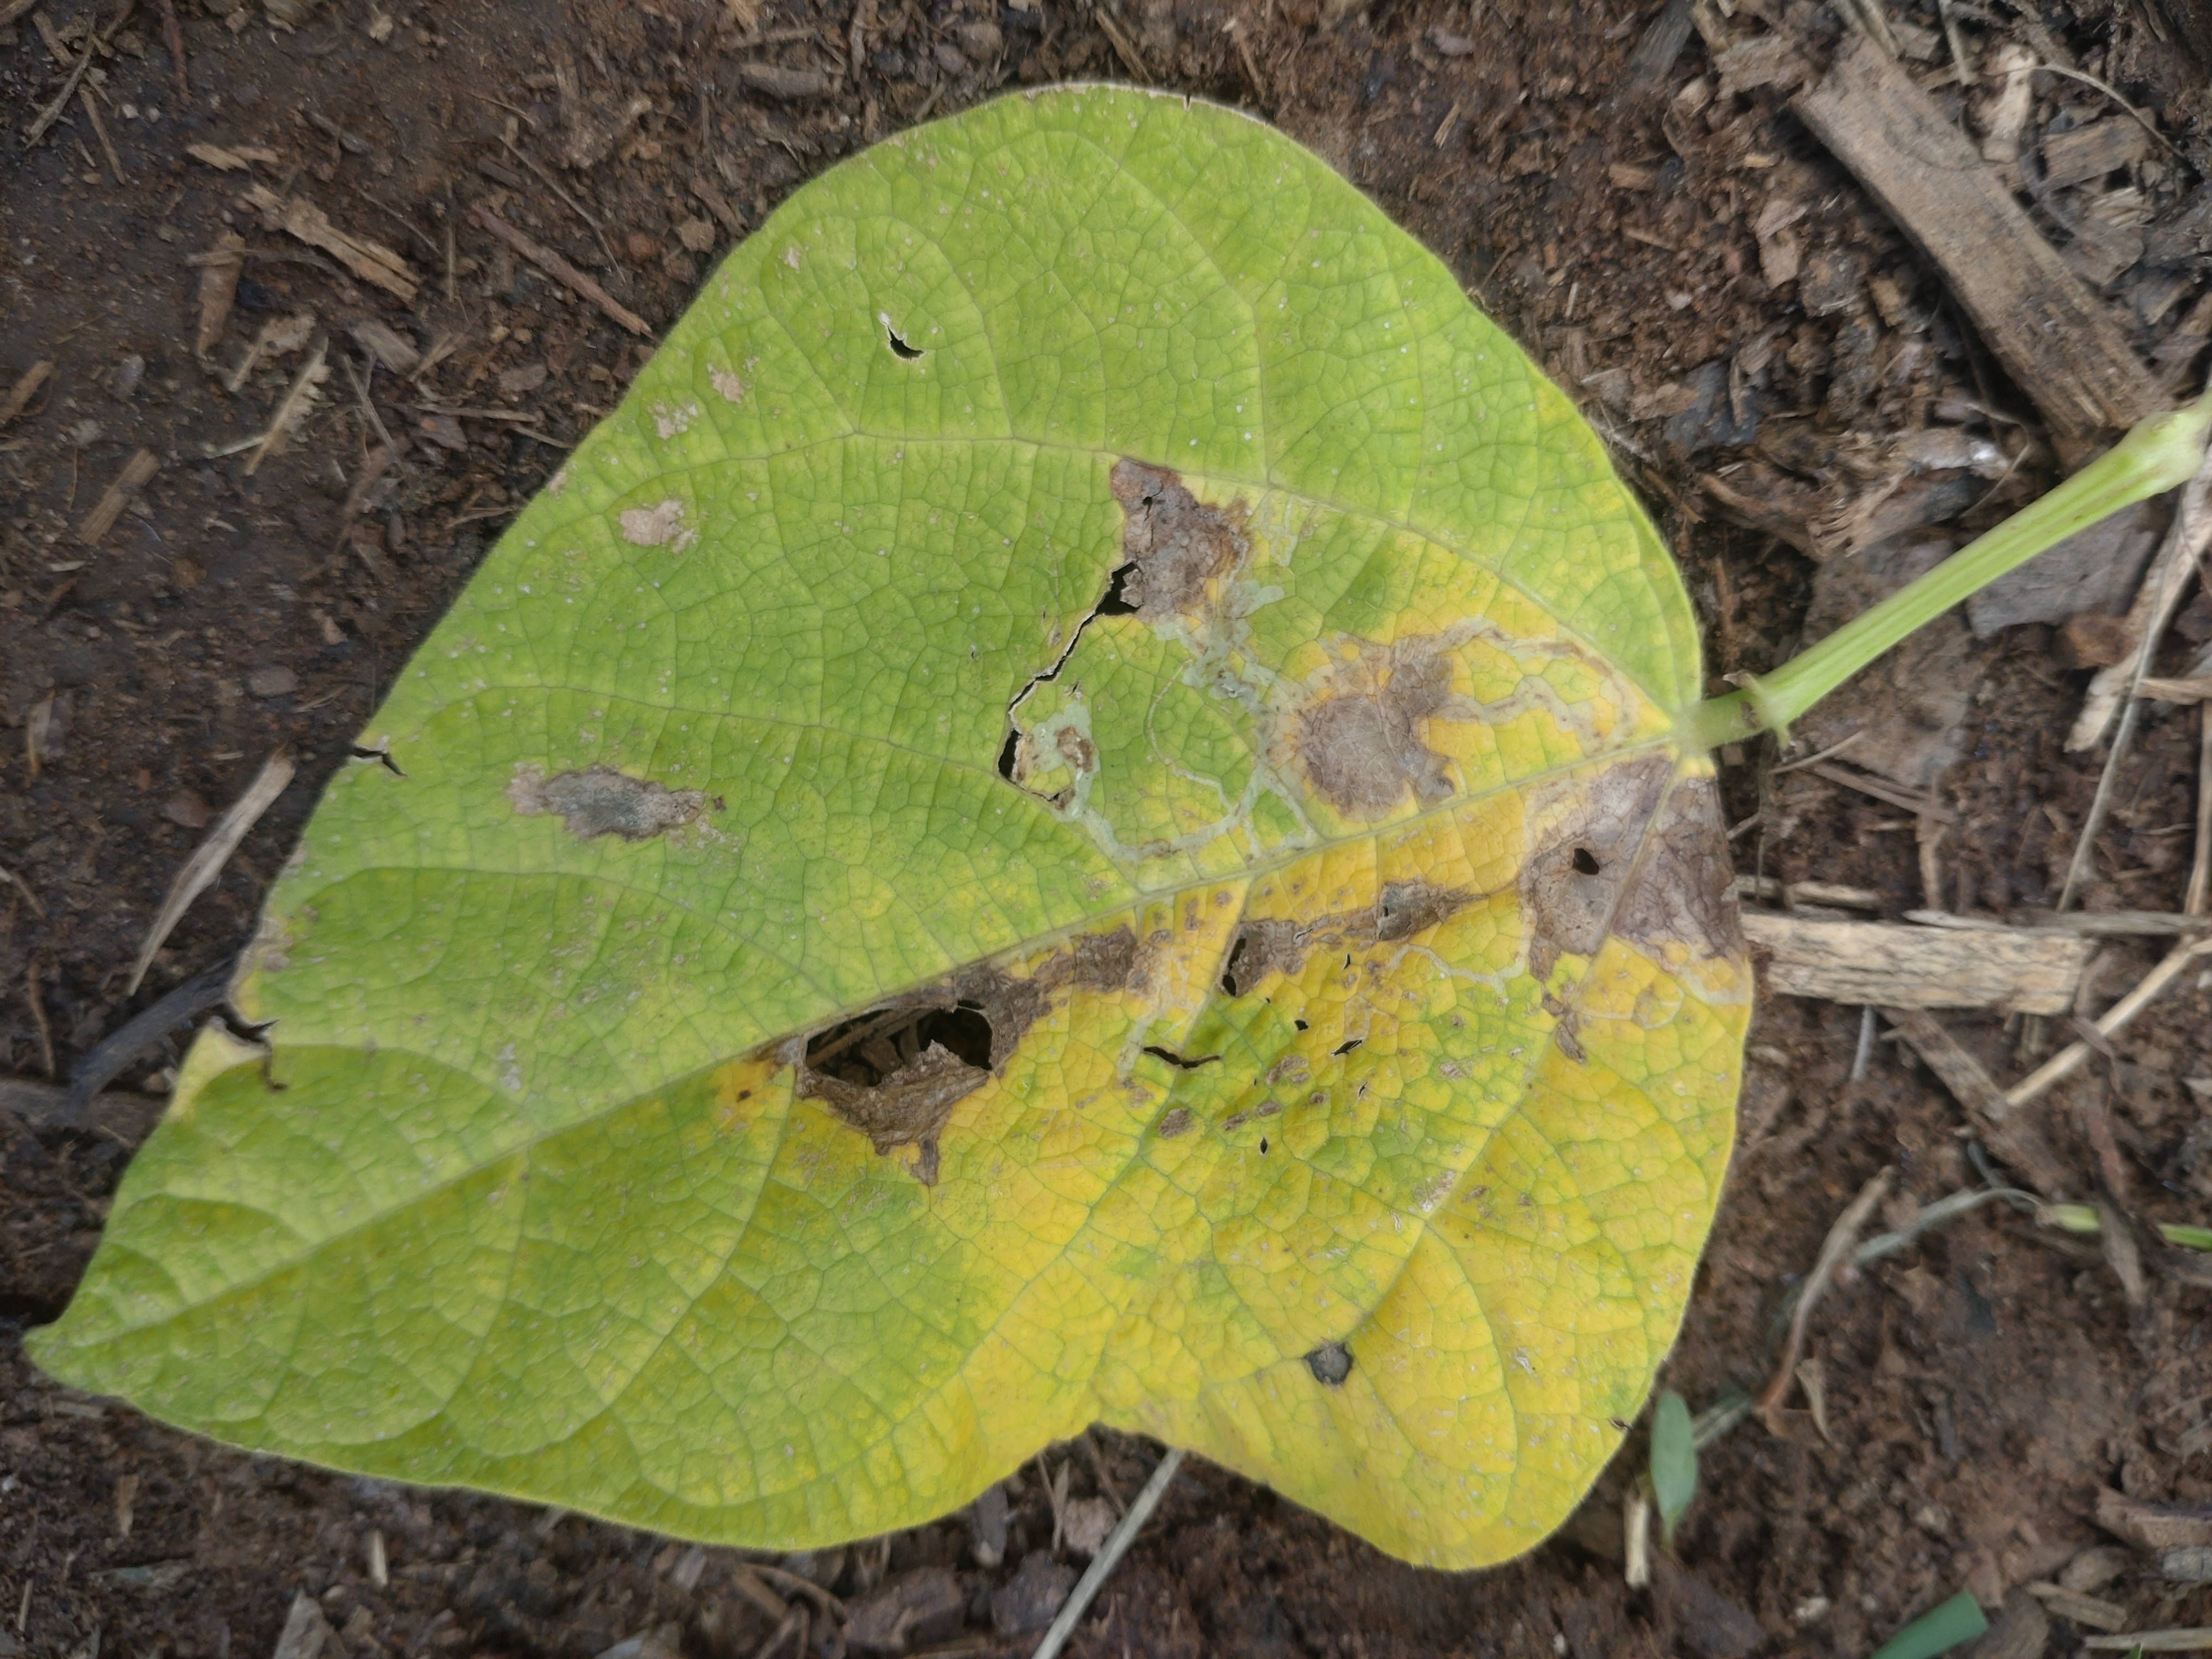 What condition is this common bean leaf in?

anthracnose
